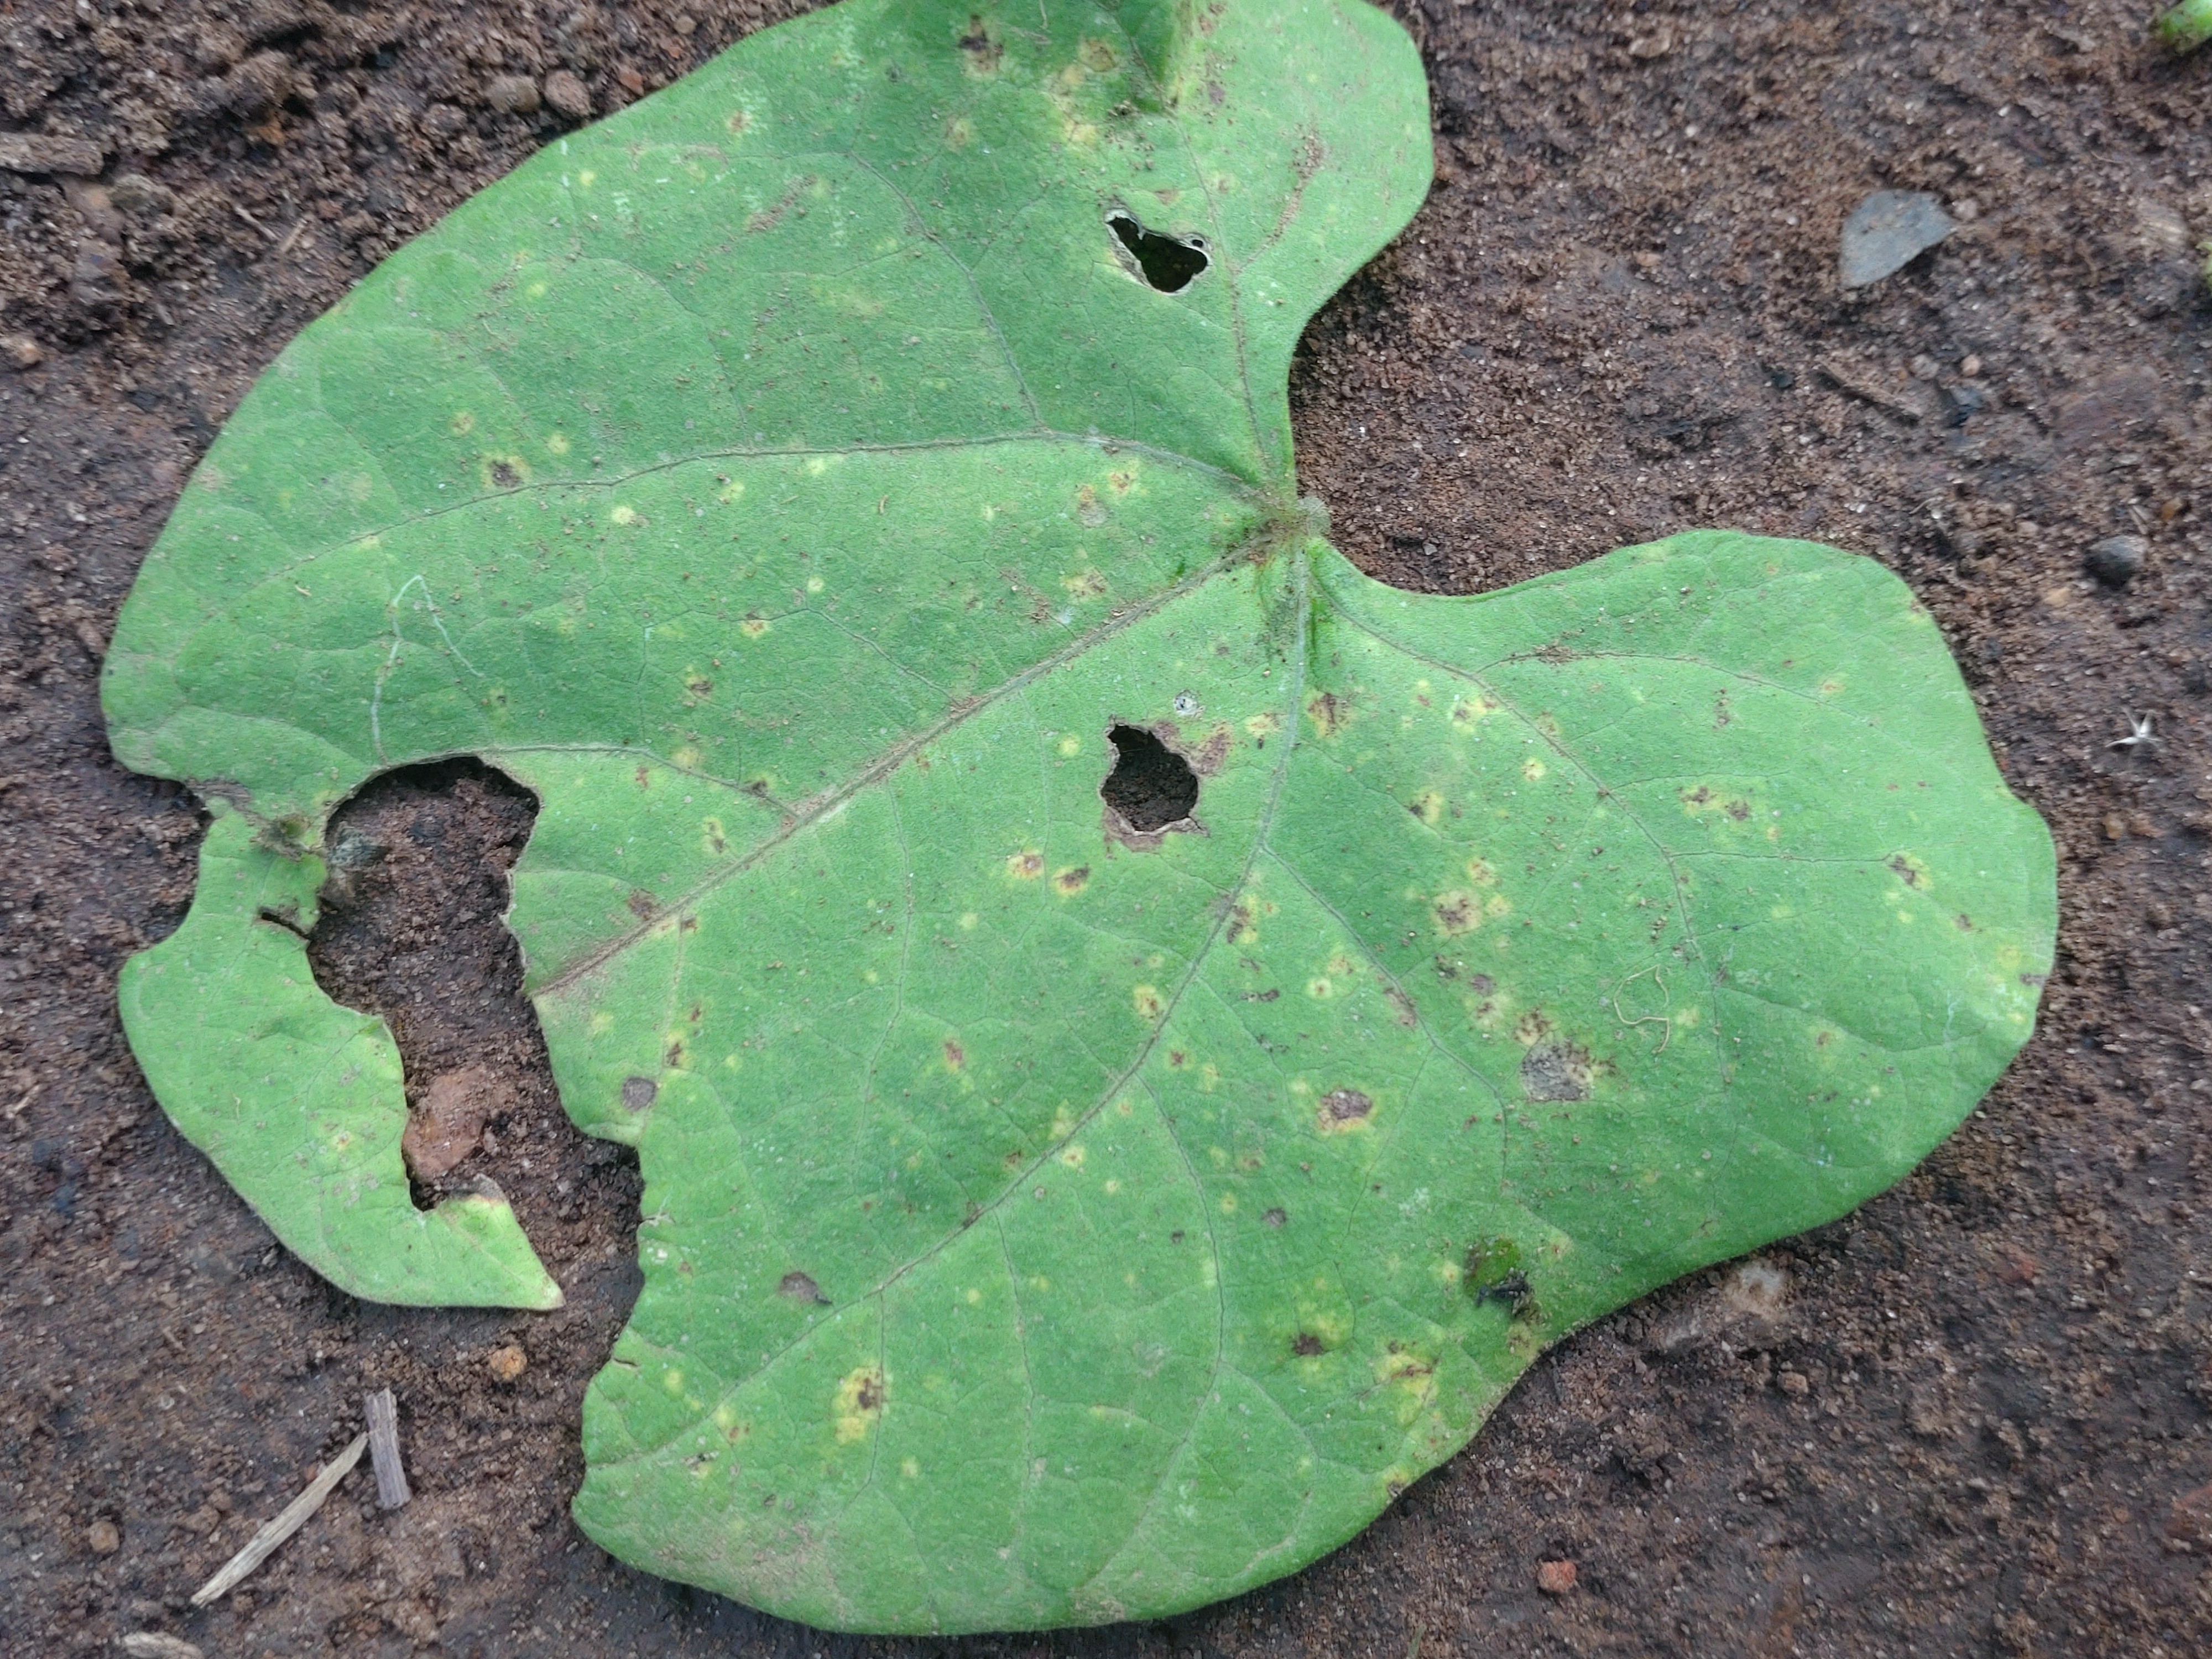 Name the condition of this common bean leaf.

anthracnose
